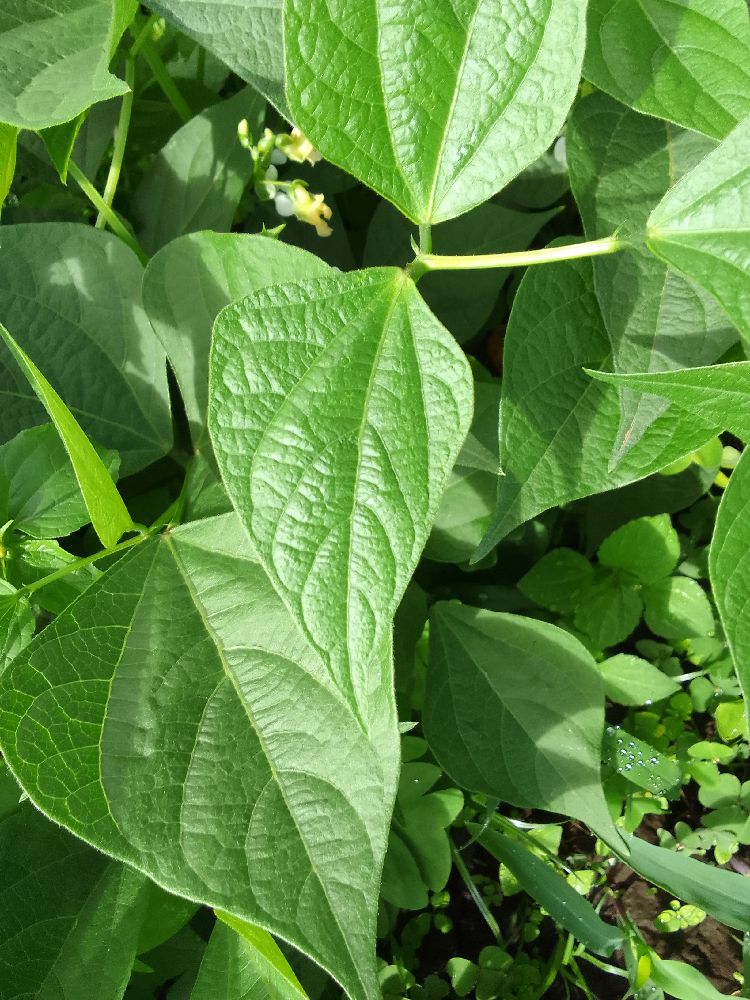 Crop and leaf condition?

common bean, healthy
